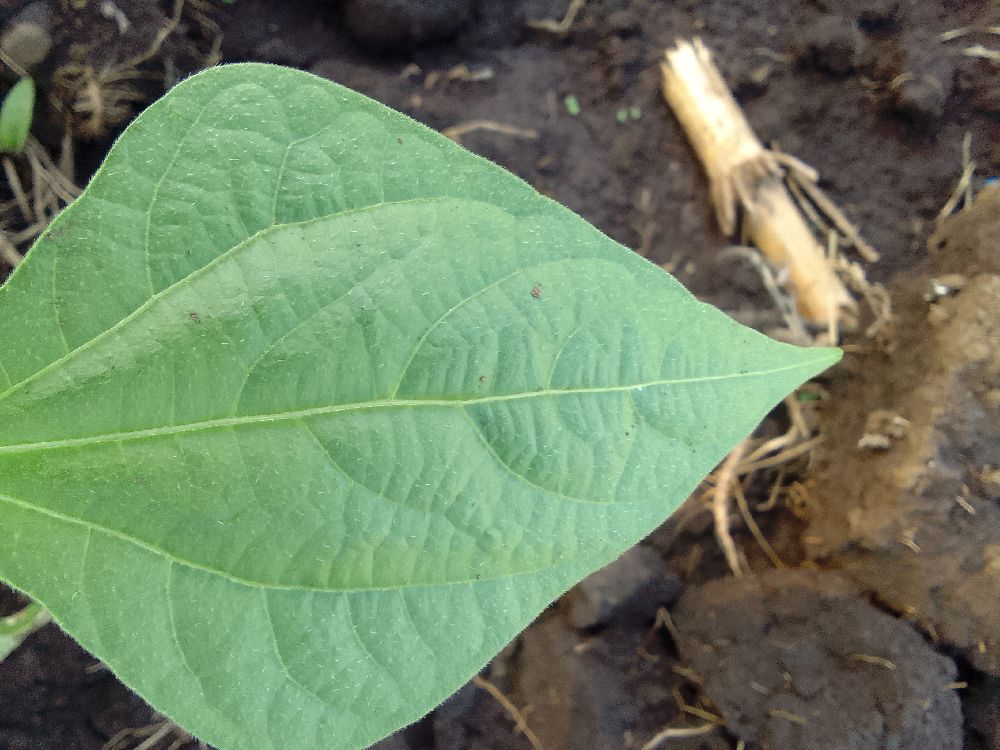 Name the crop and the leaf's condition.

common bean, healthy
